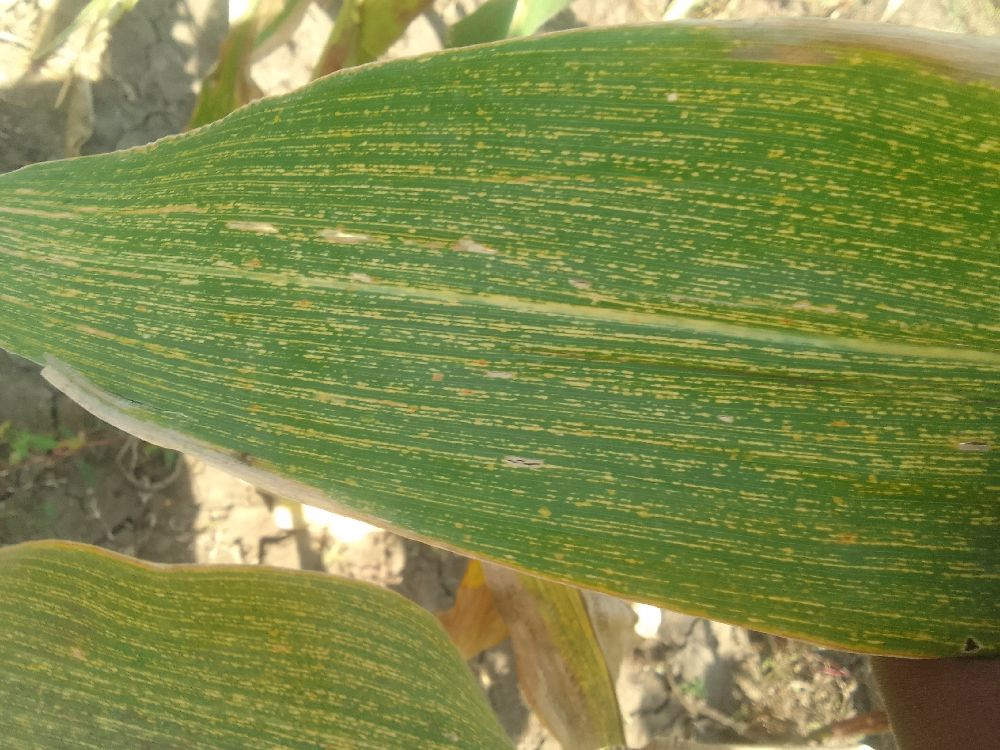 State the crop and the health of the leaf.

maize, maize streak virus
